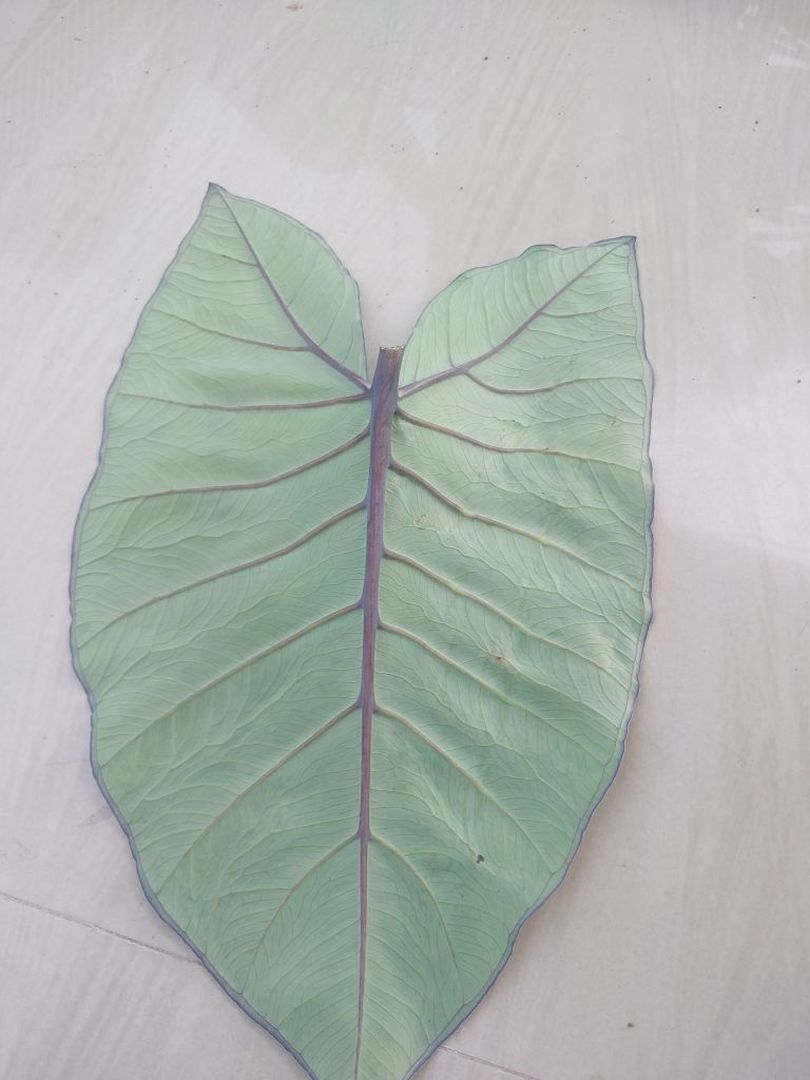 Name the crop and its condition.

taro, healthy
